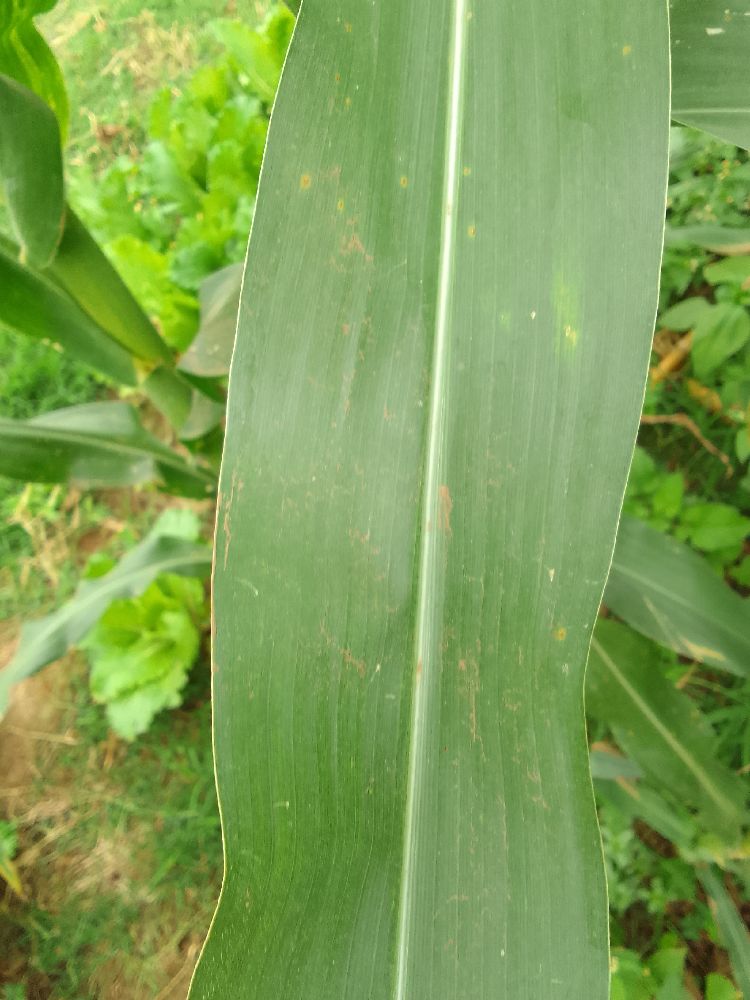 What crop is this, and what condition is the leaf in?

maize, healthy
